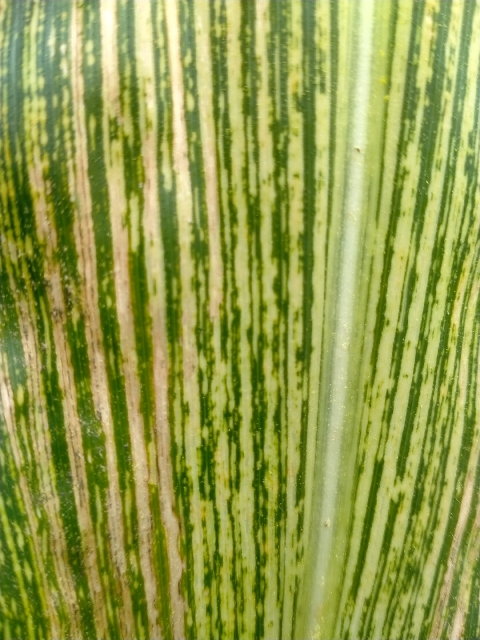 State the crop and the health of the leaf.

maize, maize streak virus
